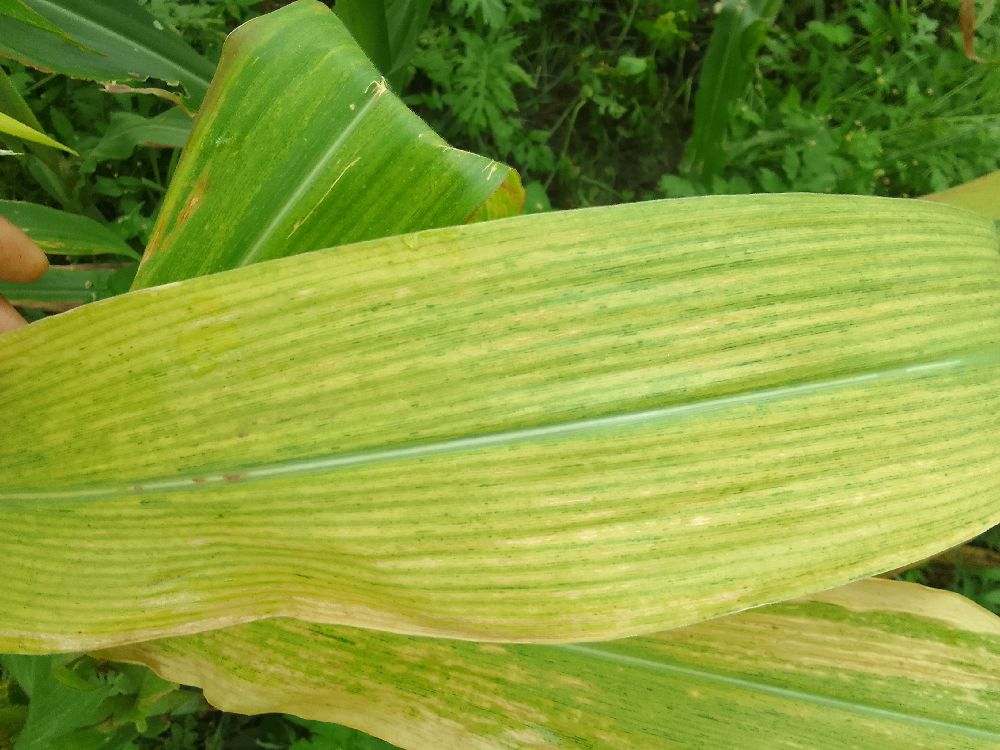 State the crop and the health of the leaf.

maize, maize lethal necrosis
